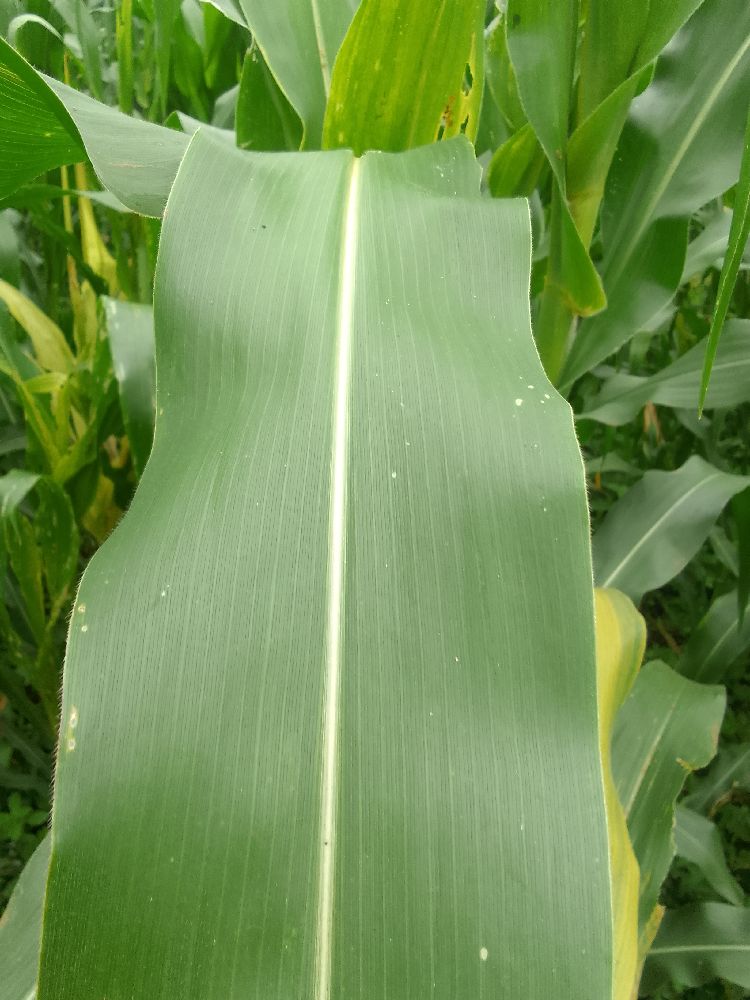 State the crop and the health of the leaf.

maize, healthy
